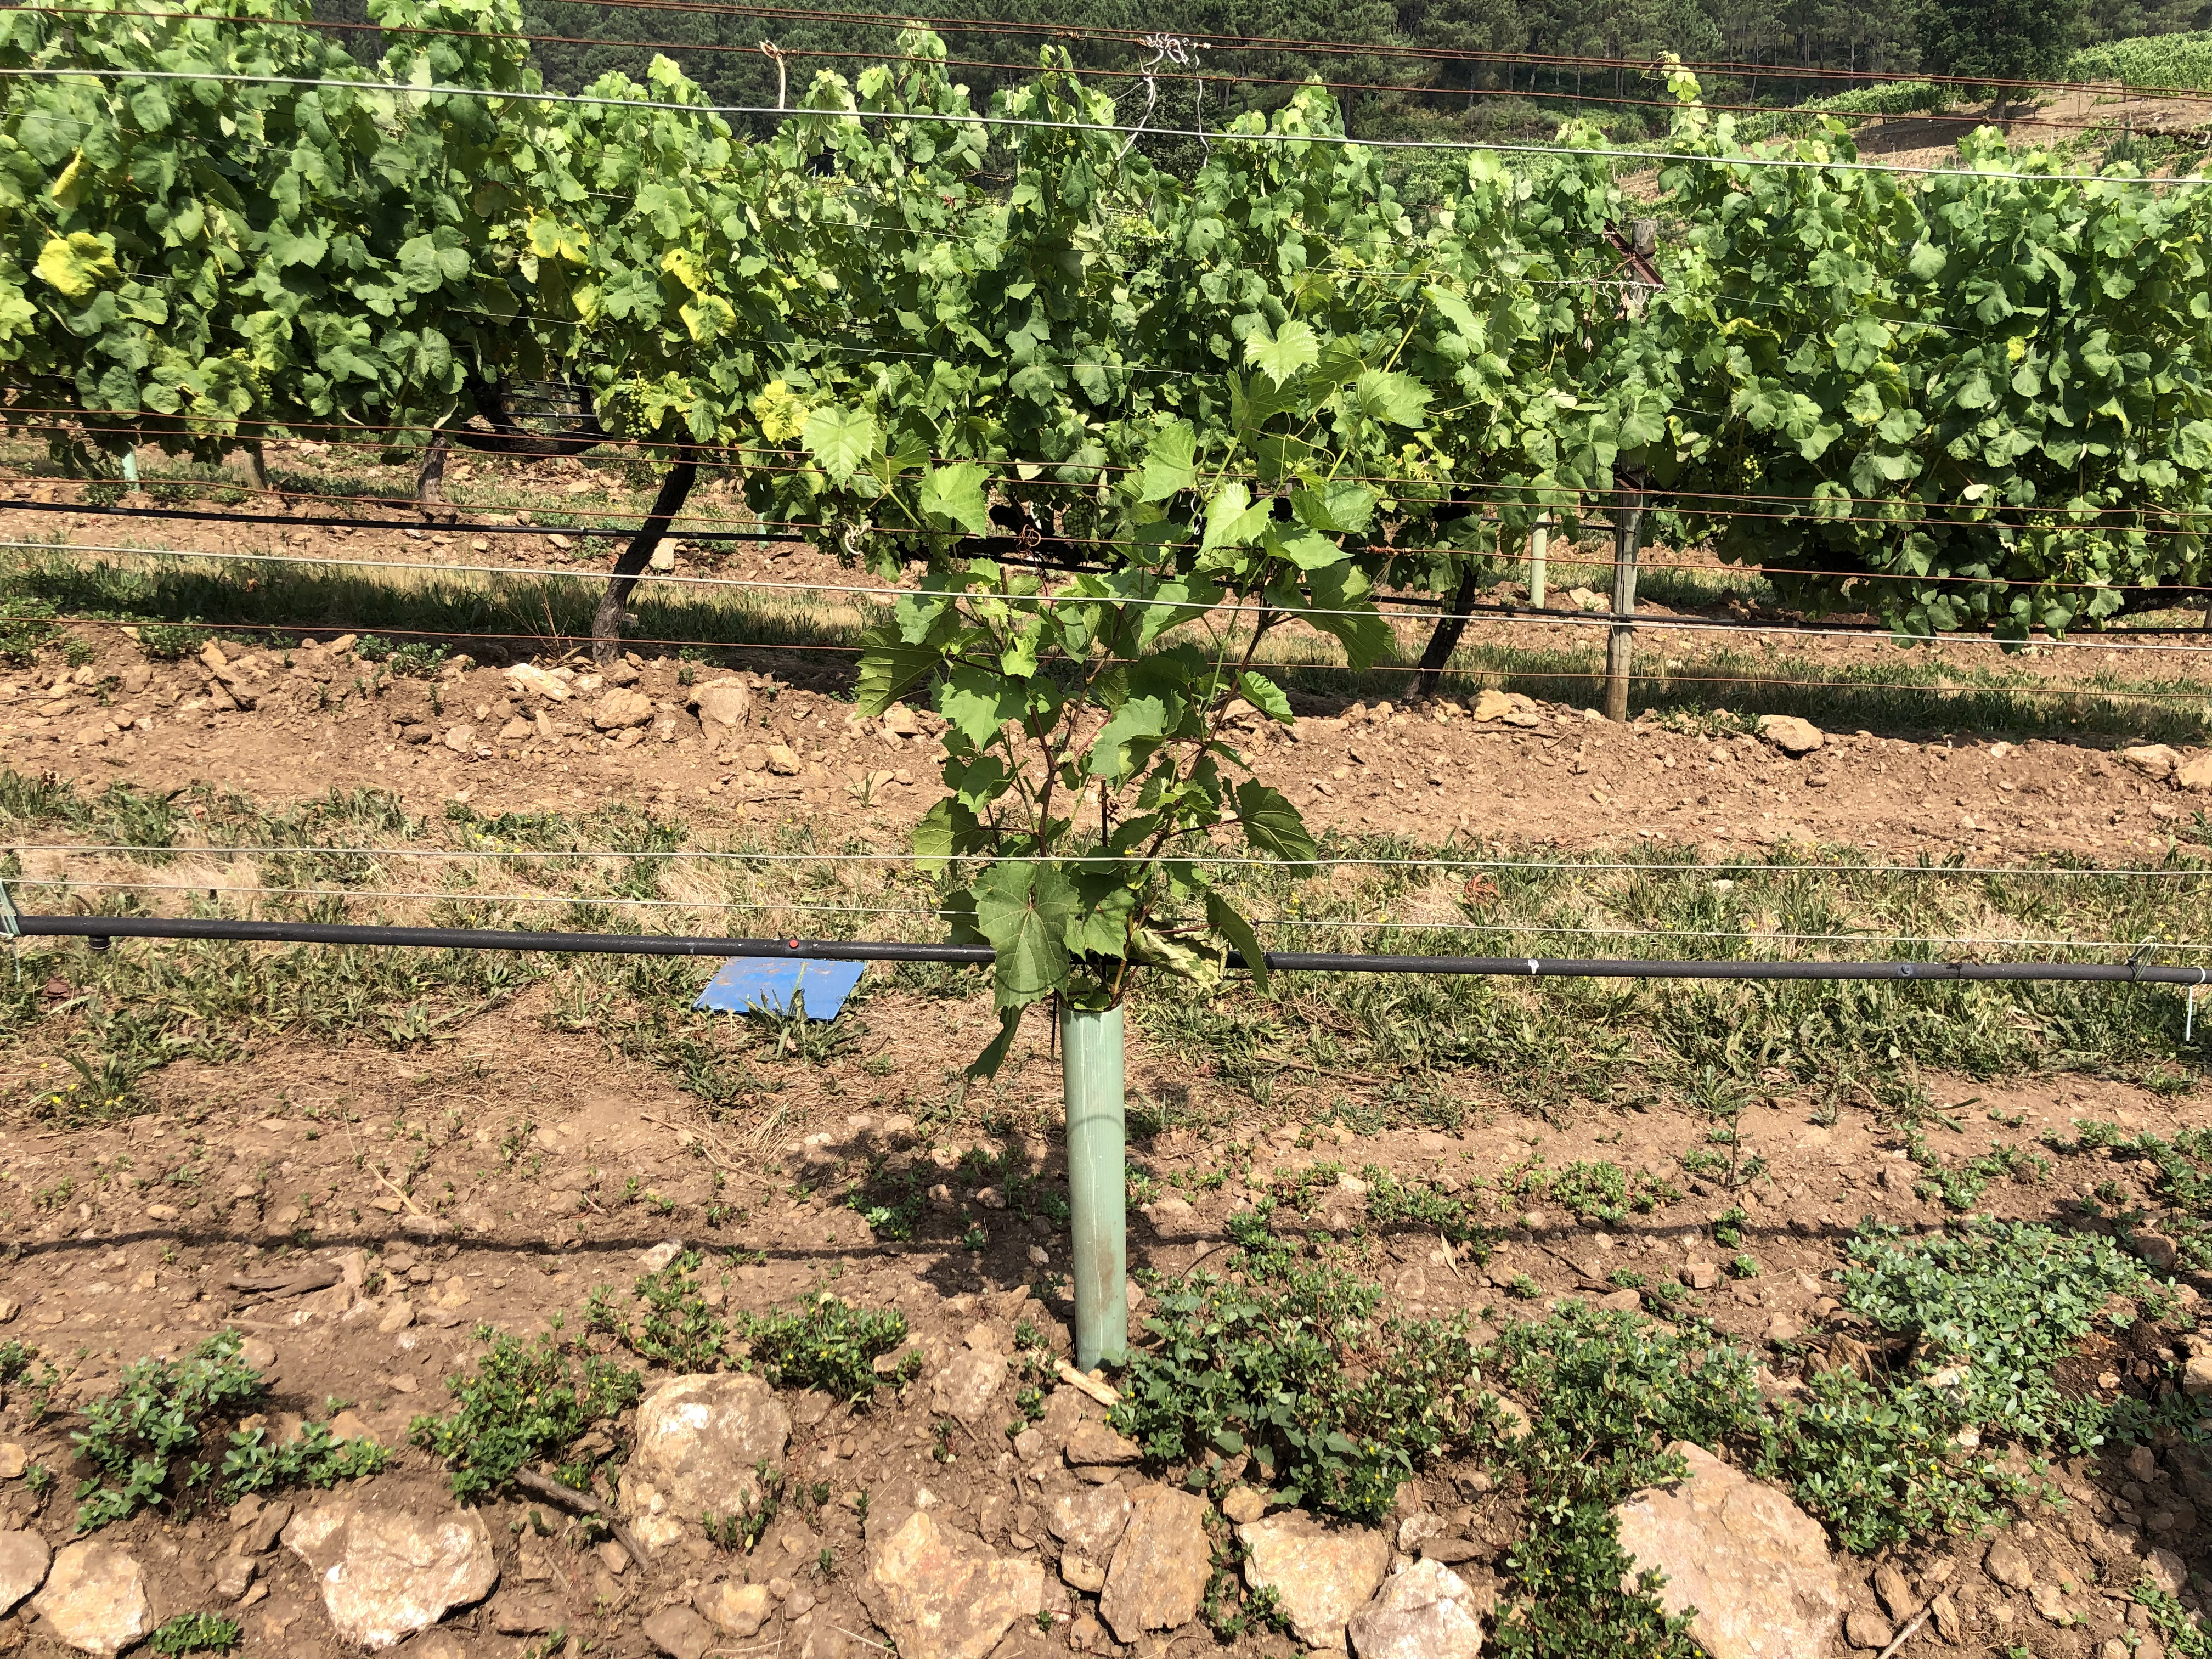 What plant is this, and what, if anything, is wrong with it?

grapevine, not affected by esca disease
